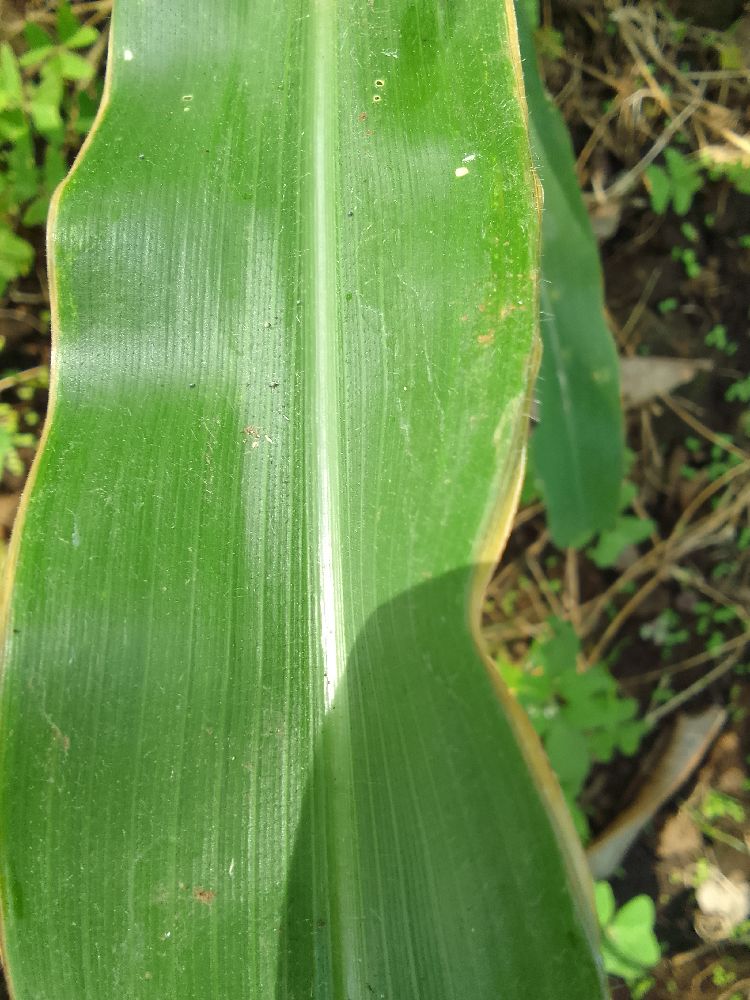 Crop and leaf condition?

maize, healthy
